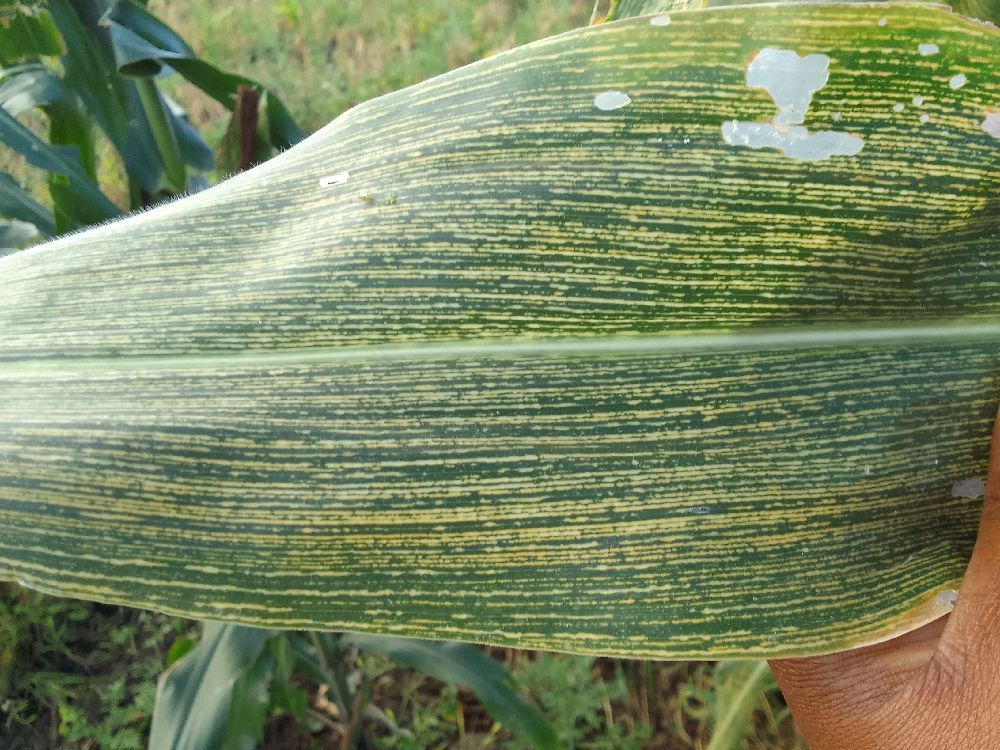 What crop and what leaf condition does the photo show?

maize, maize streak virus
